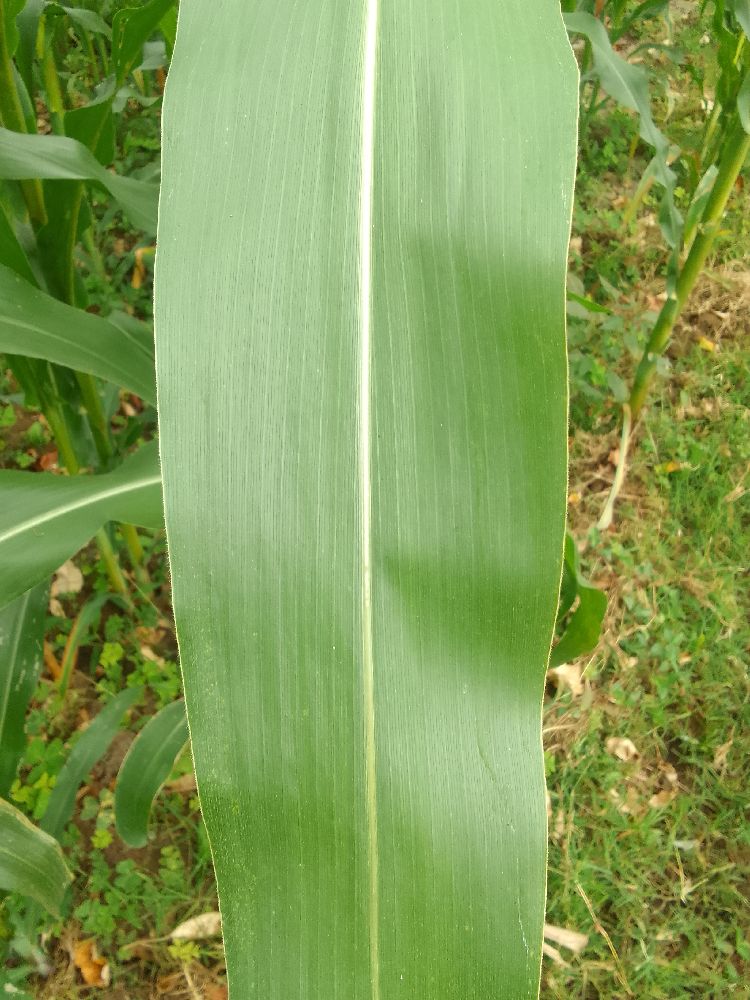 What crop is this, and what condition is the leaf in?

maize, healthy
